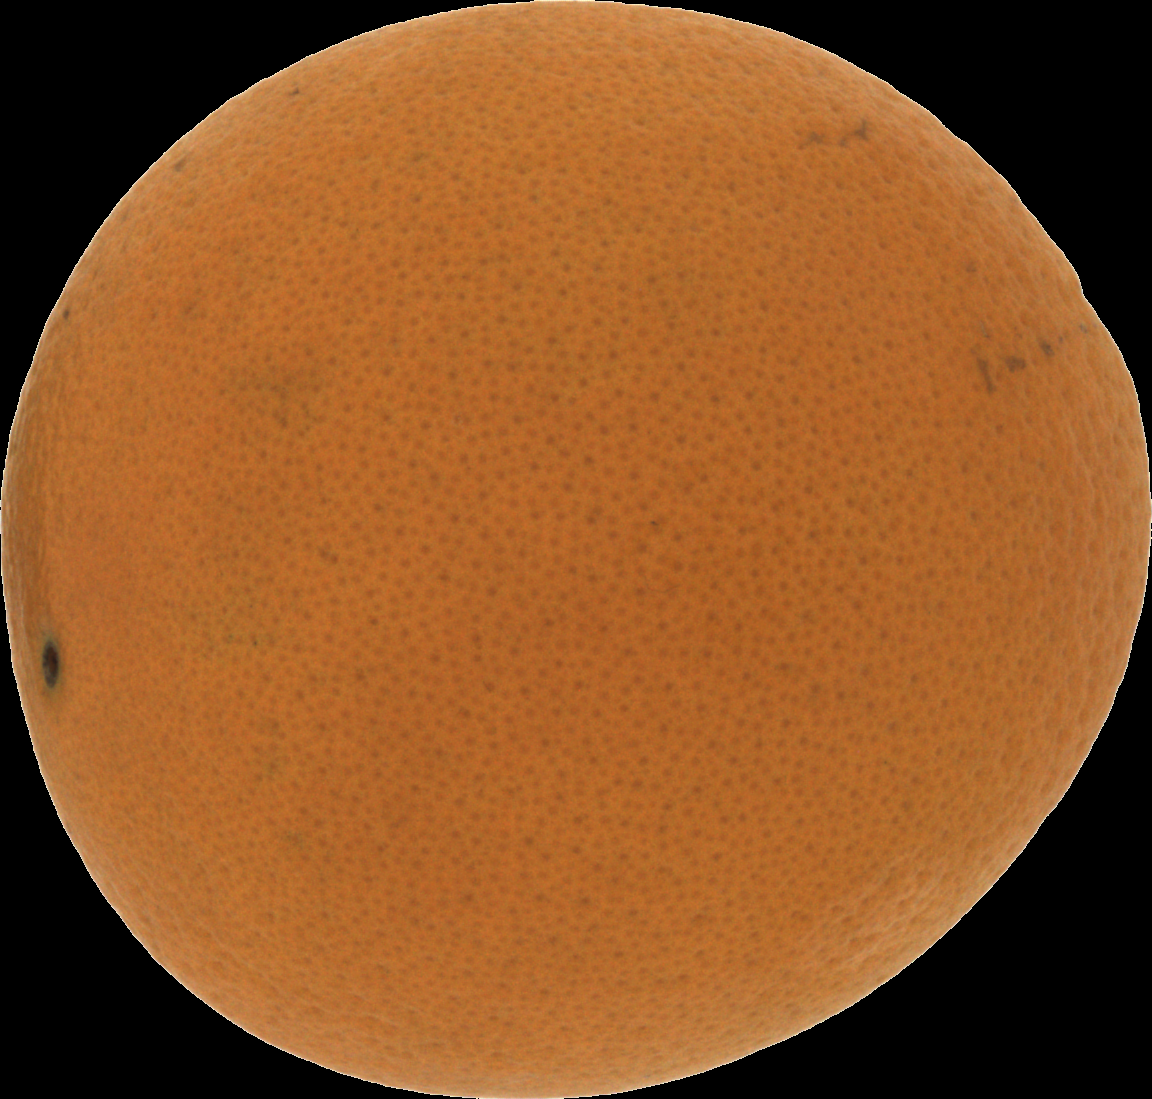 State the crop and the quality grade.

orange, good
